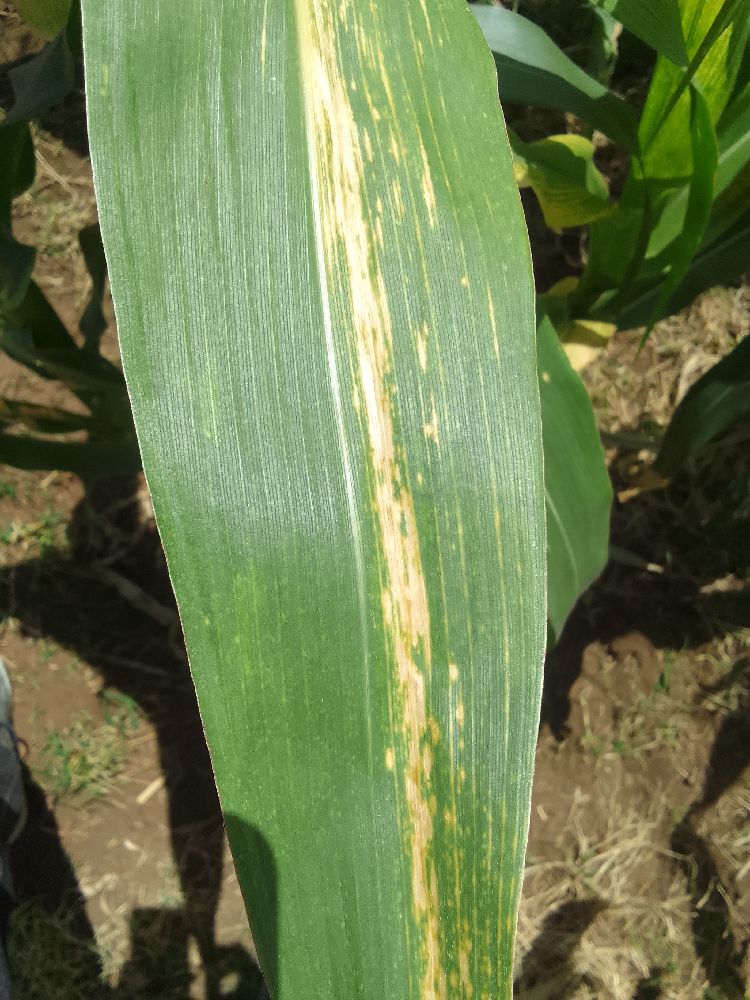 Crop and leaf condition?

maize, maize lethal necrosis
